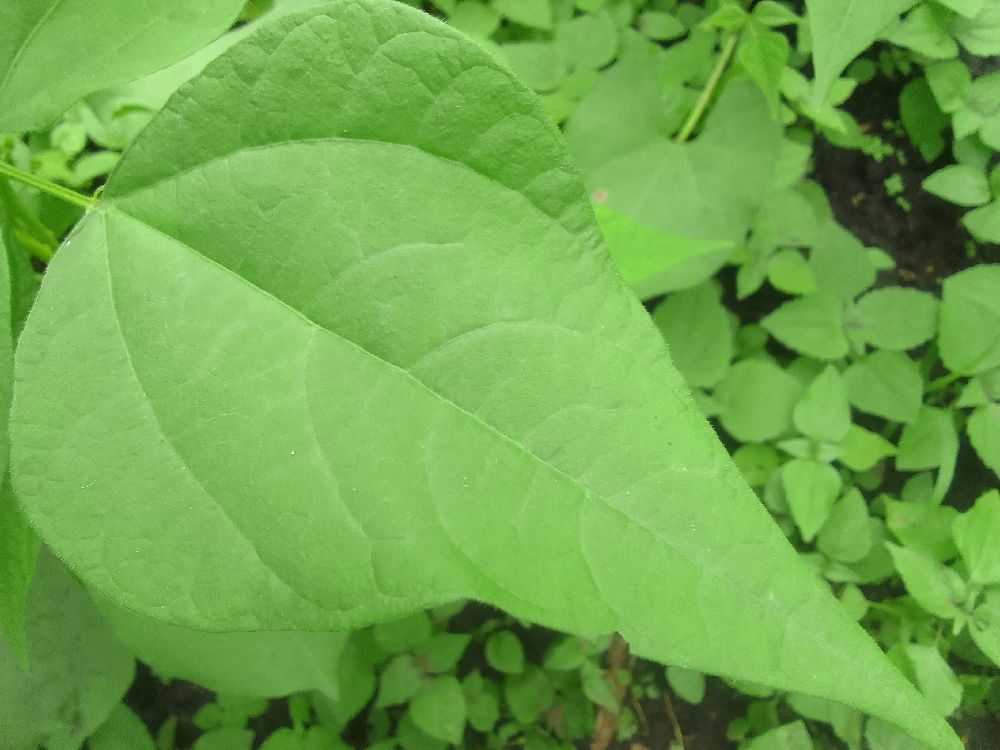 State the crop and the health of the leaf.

common bean, healthy
